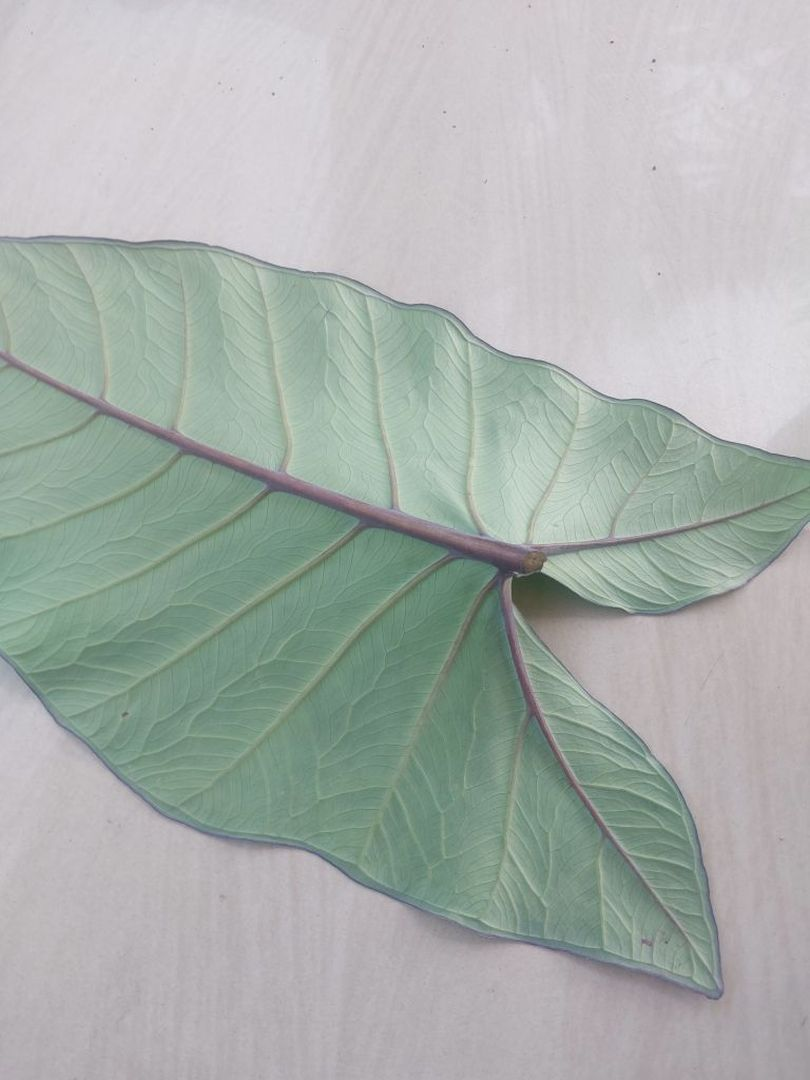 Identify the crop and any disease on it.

taro, healthy
